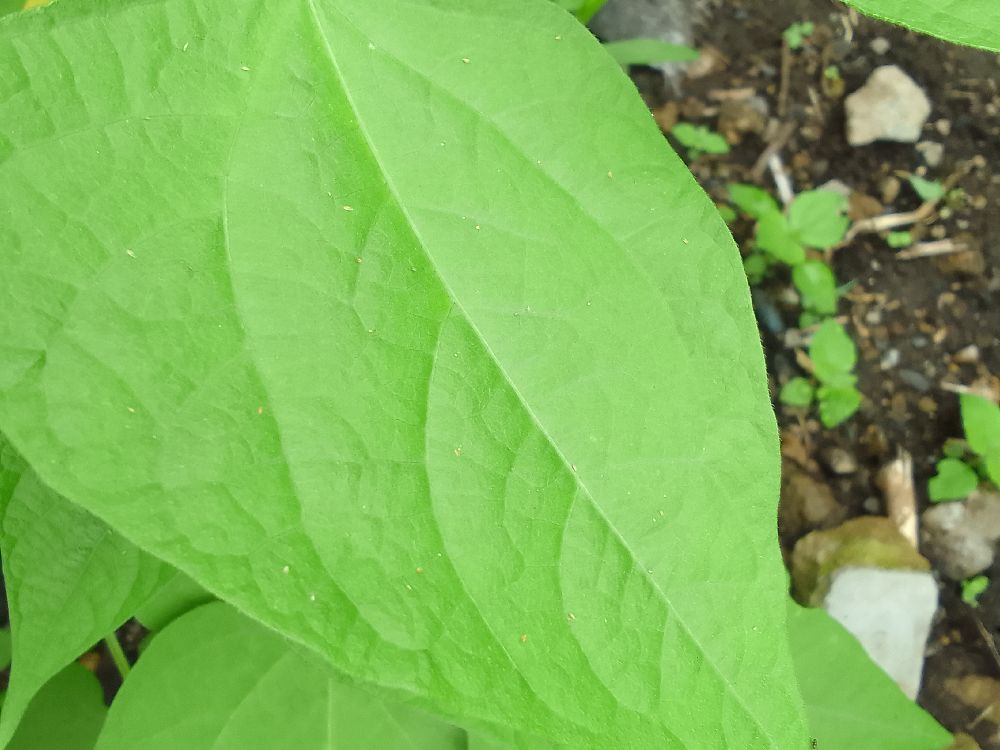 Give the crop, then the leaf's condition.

common bean, healthy
